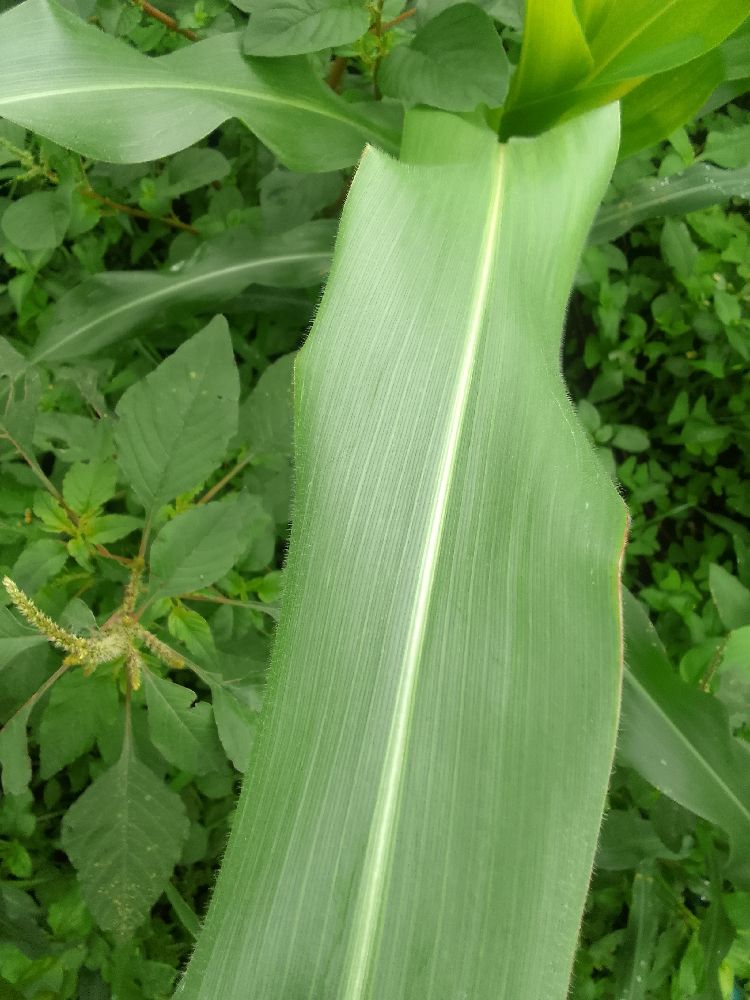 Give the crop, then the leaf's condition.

maize, healthy
